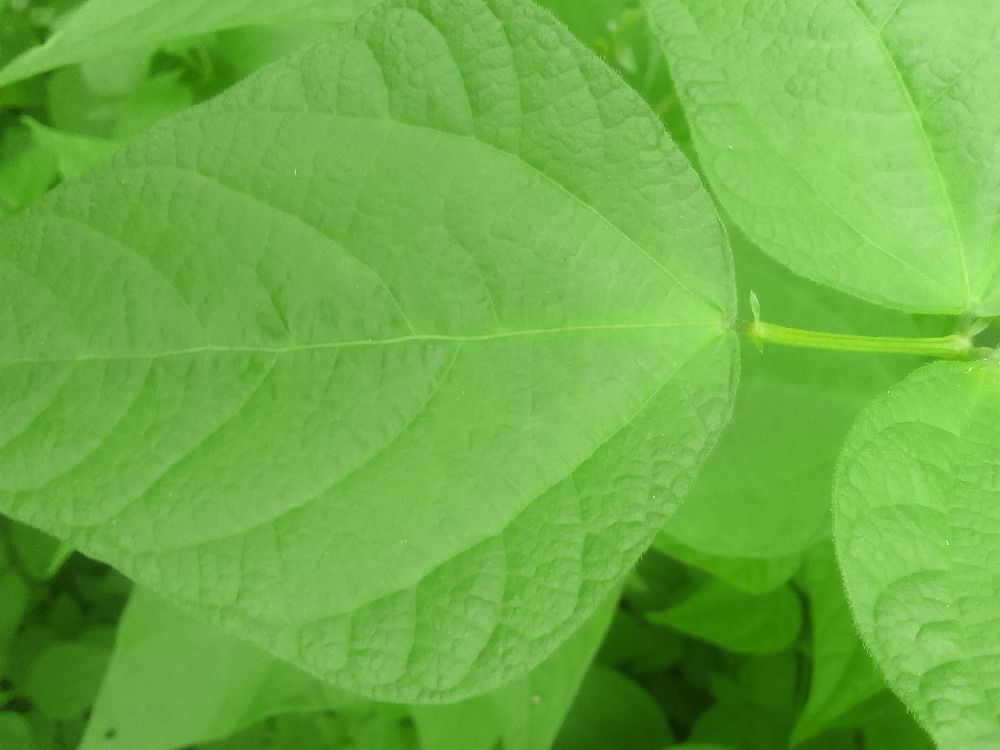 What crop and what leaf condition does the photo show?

common bean, healthy
